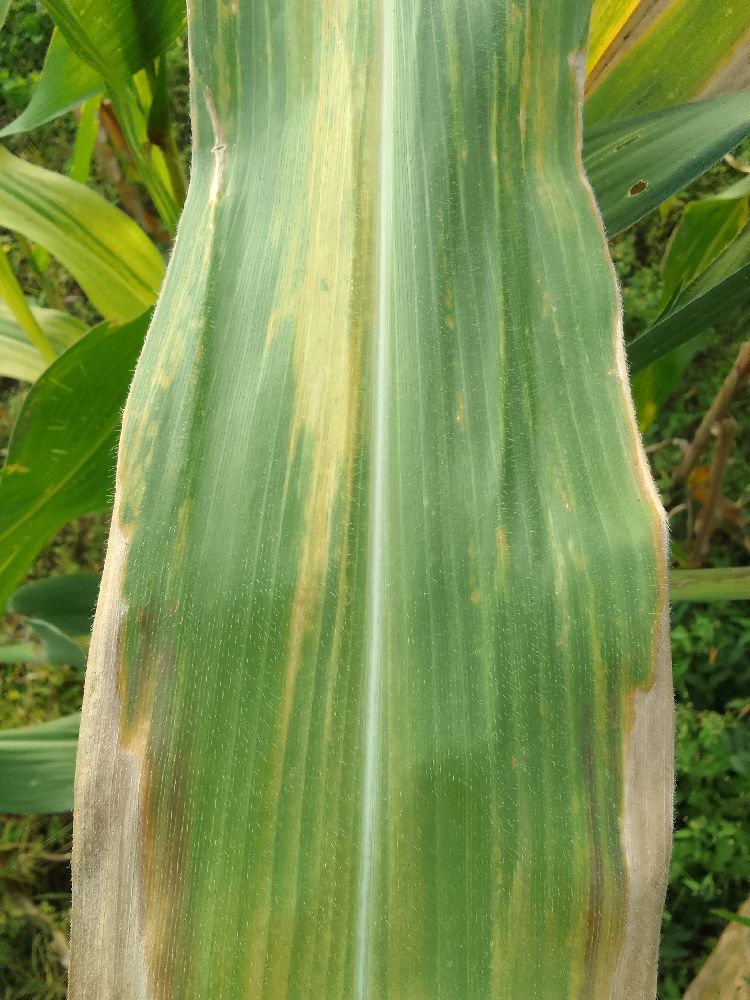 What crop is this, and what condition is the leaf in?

maize, maize lethal necrosis
